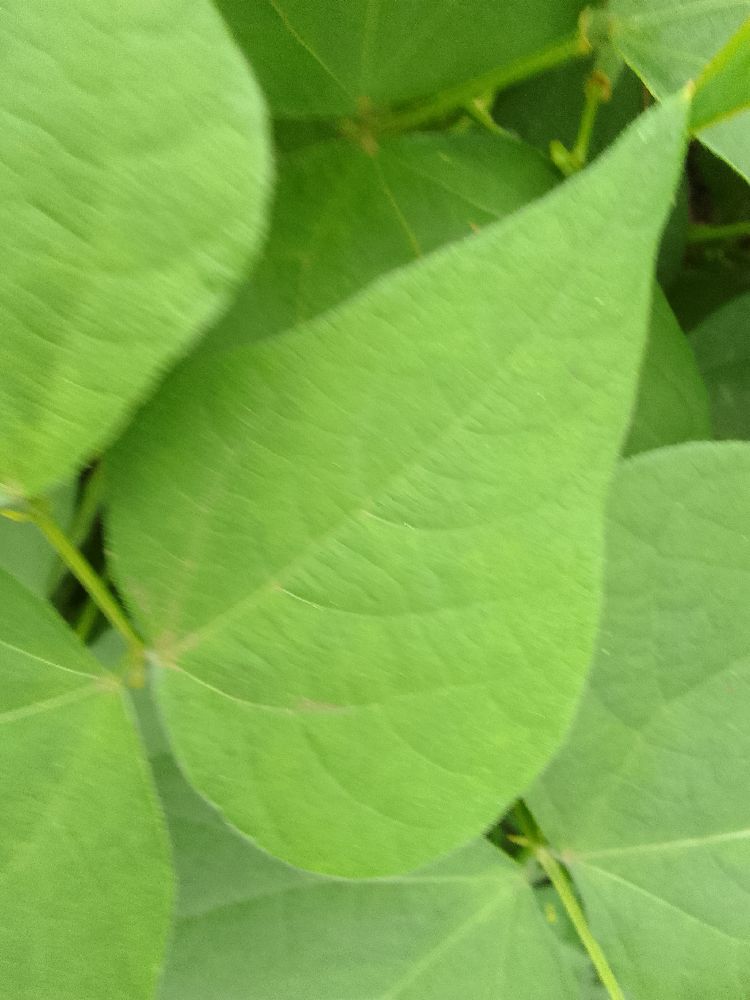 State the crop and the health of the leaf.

common bean, healthy
